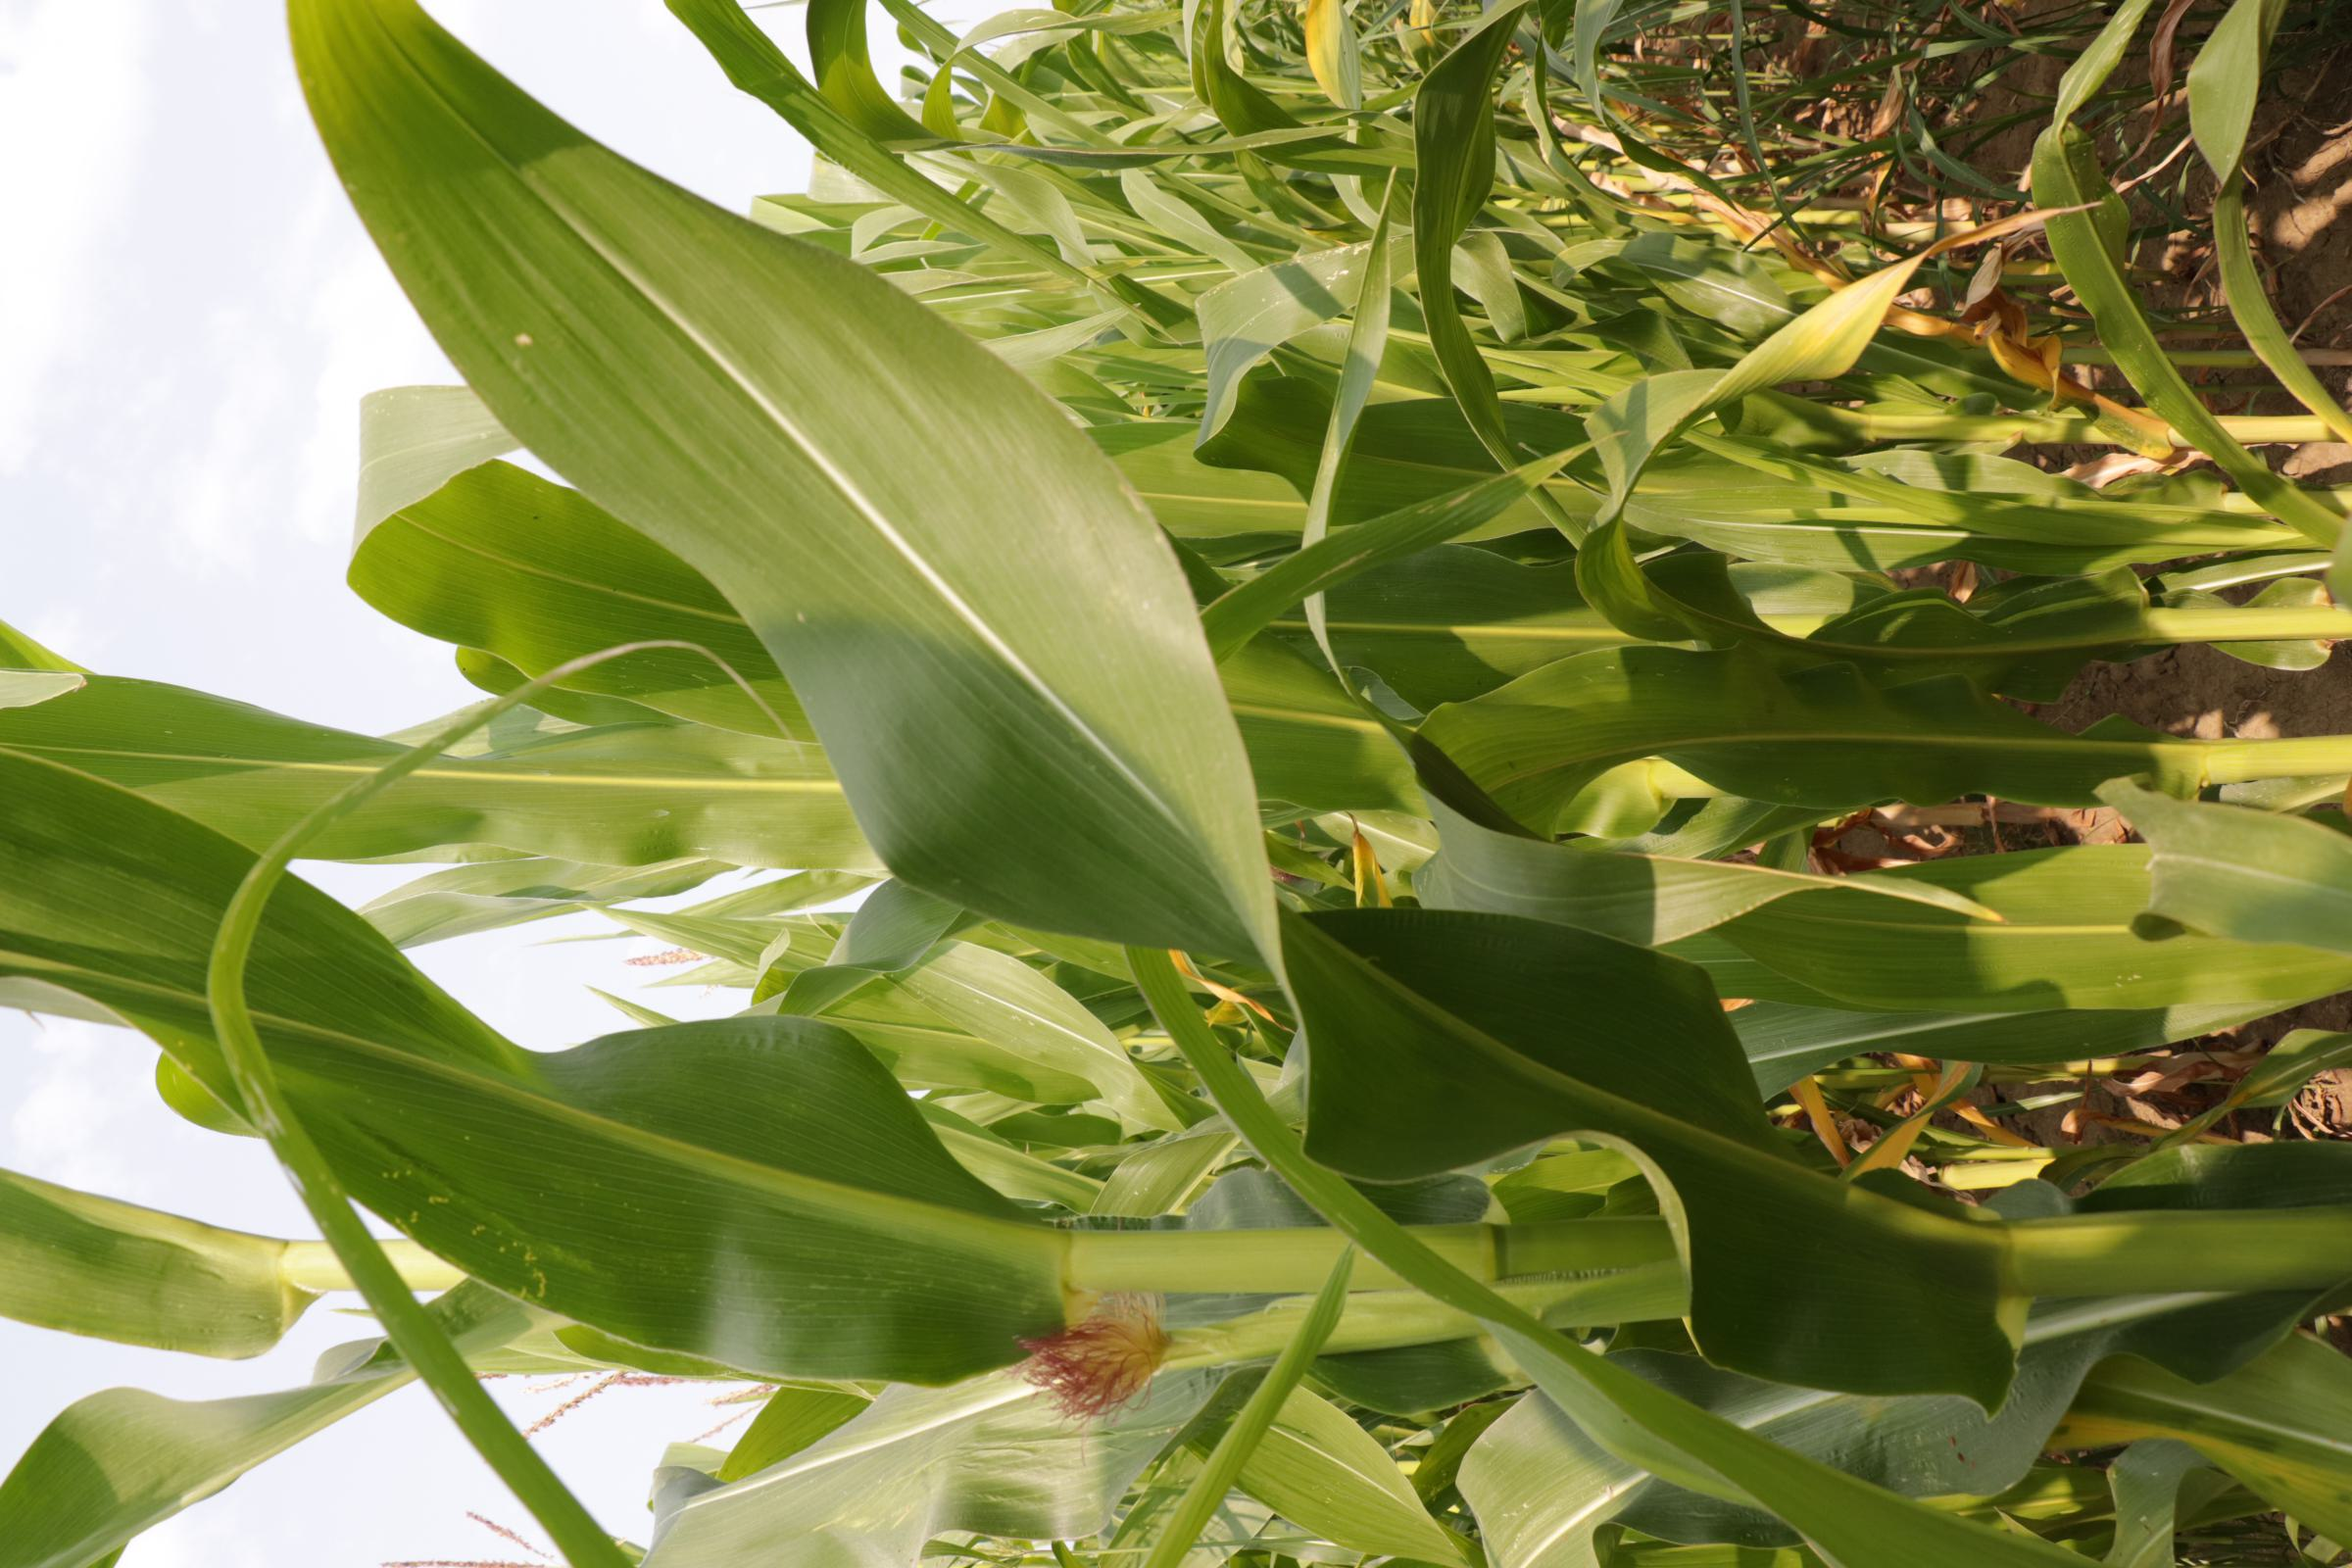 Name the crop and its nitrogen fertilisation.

maize, full nitrogen fertilisation
